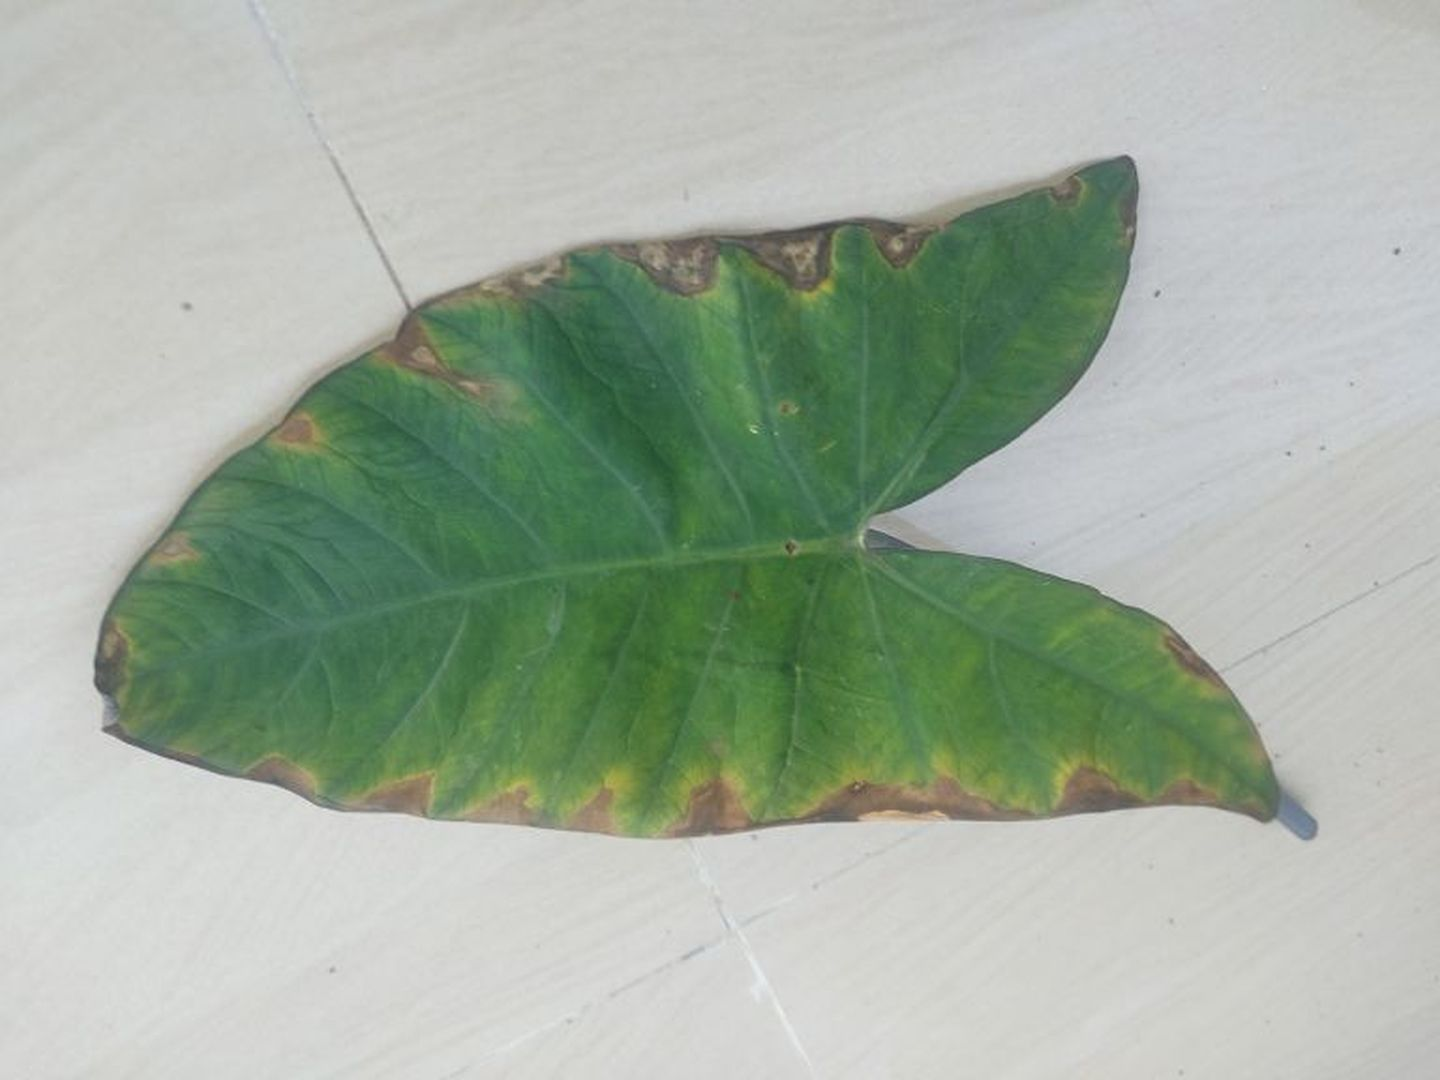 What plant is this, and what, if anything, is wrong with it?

taro, leaf blight
